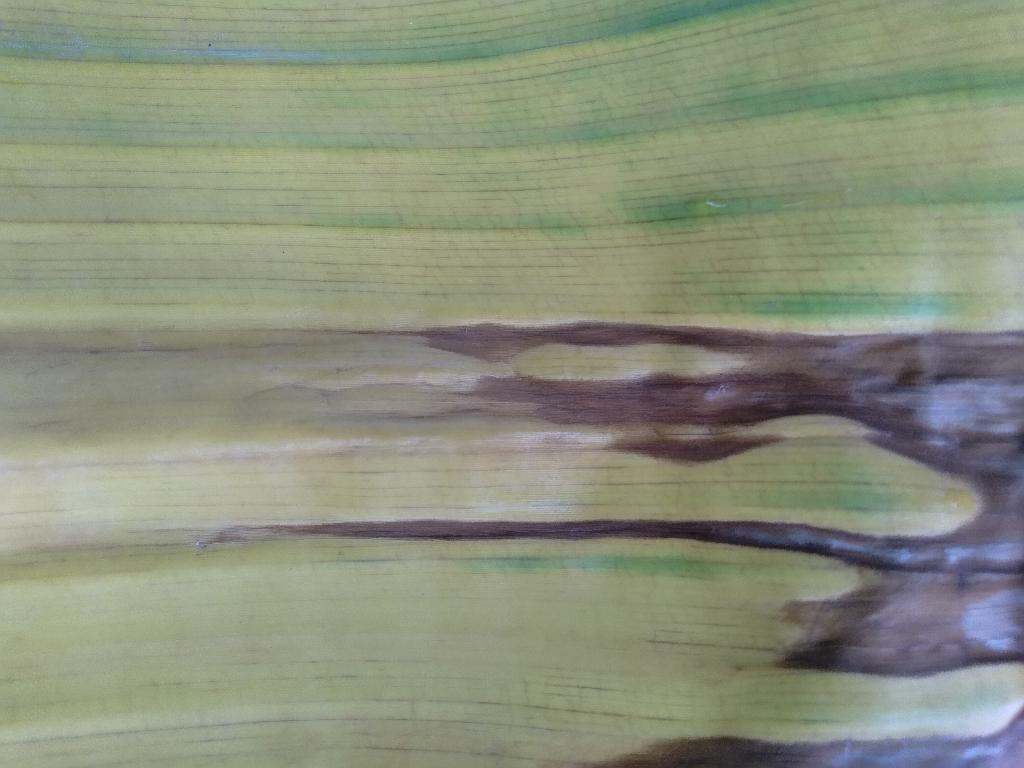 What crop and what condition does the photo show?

banana, fusarium wilt race 1
